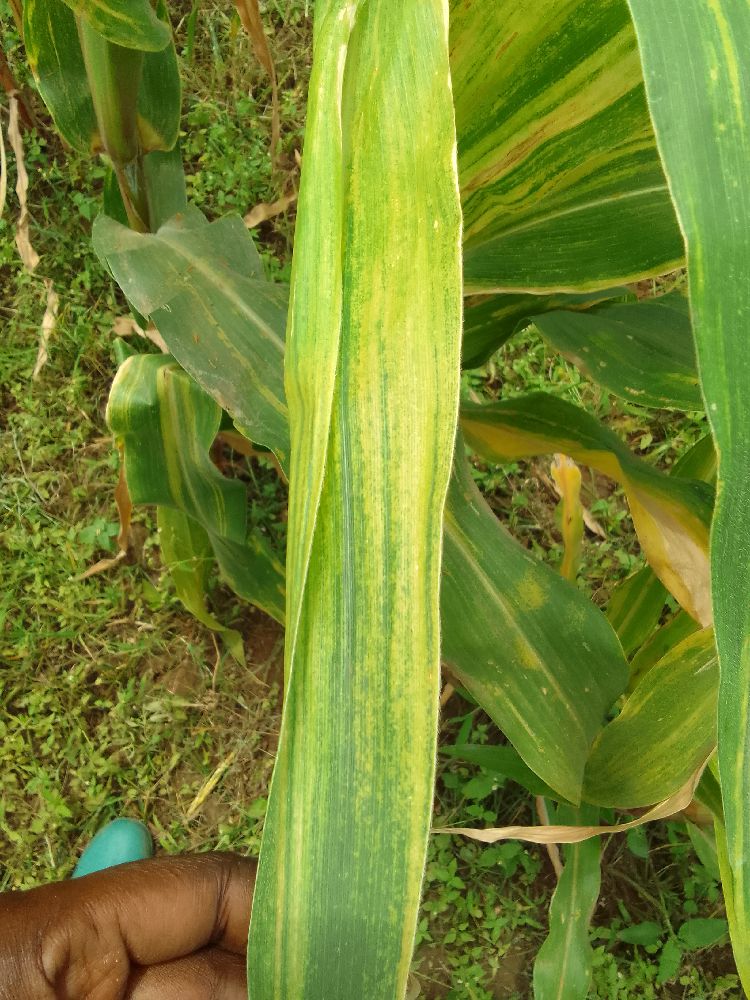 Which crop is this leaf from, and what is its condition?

maize, maize lethal necrosis
